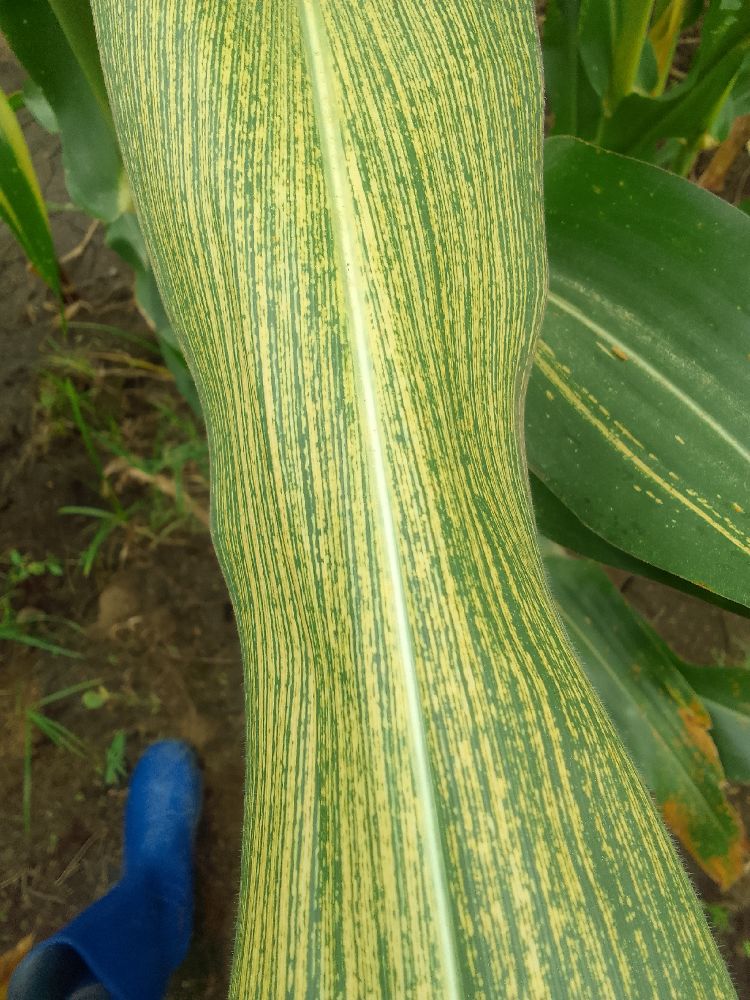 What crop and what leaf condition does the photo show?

maize, maize streak virus
